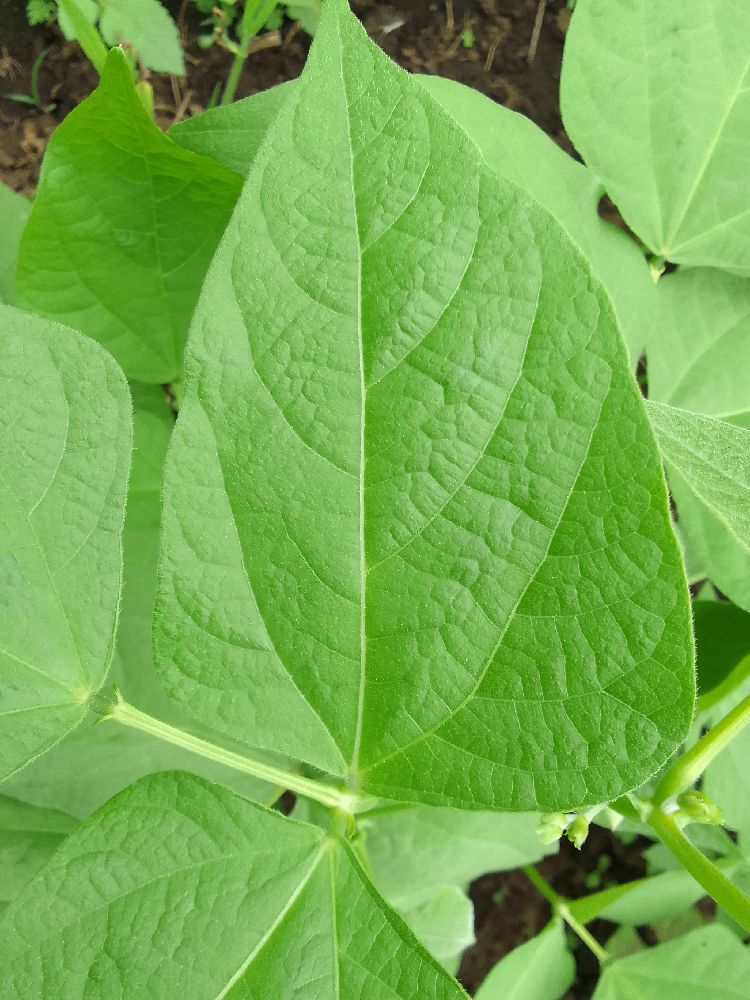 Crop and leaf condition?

common bean, healthy
